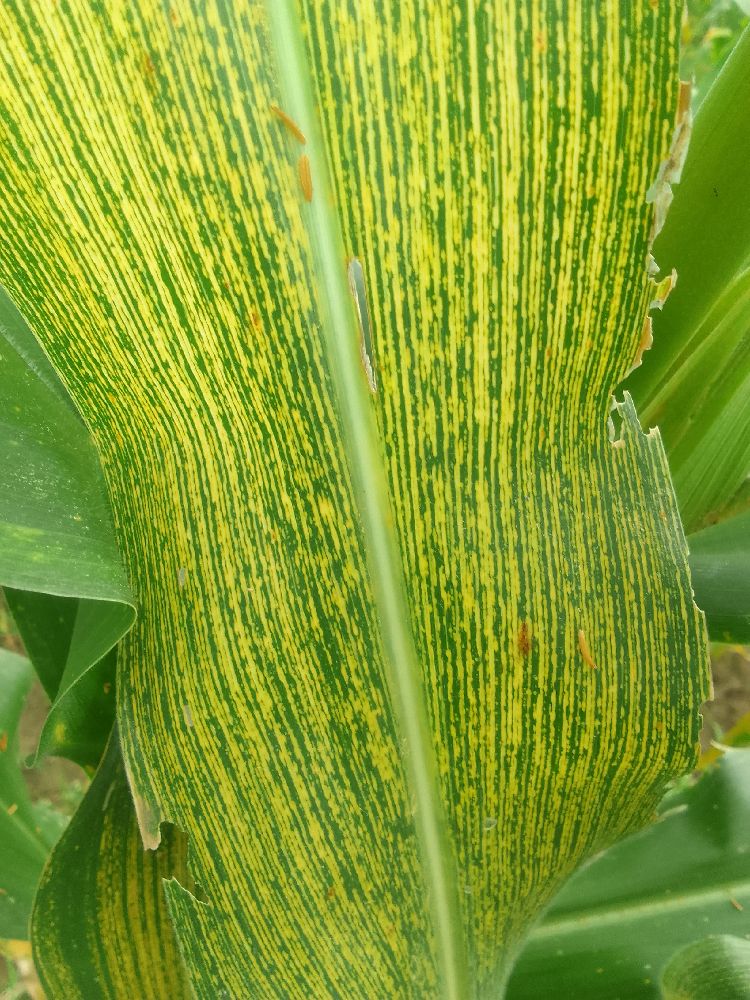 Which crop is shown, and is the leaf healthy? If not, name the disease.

maize, maize streak virus
